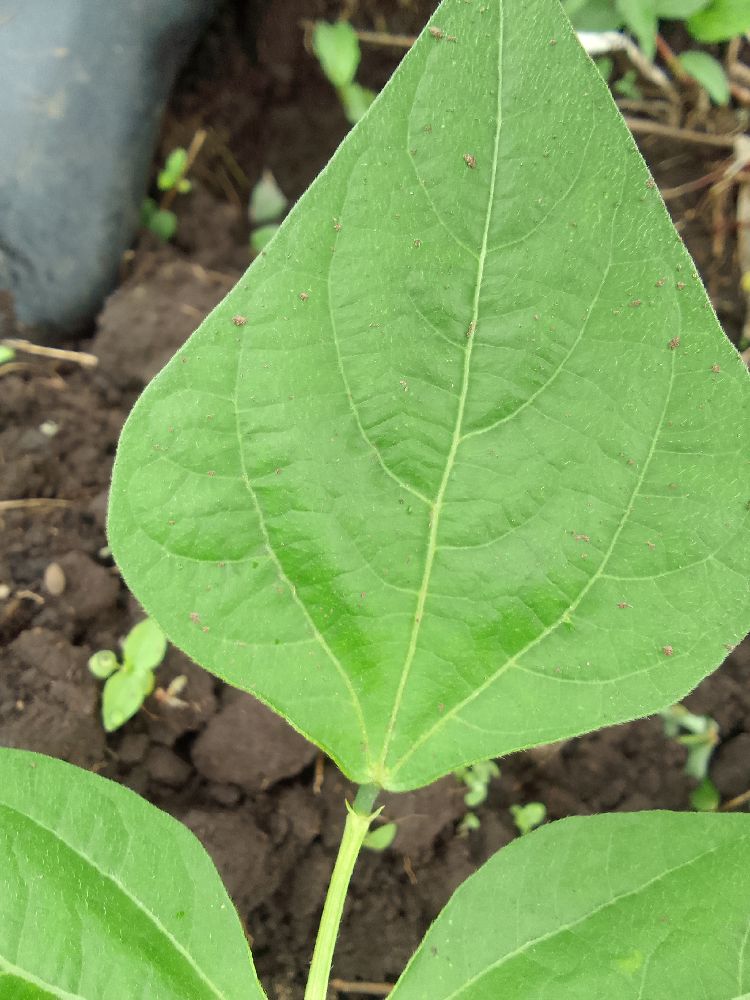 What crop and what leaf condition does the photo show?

common bean, healthy
